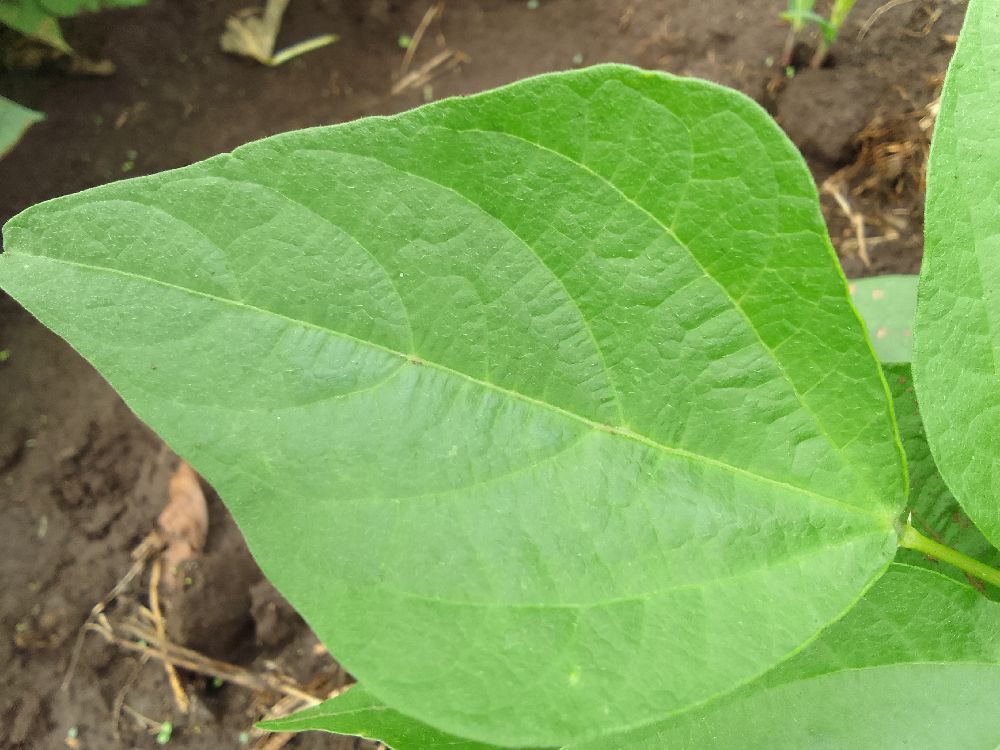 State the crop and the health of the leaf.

common bean, healthy
